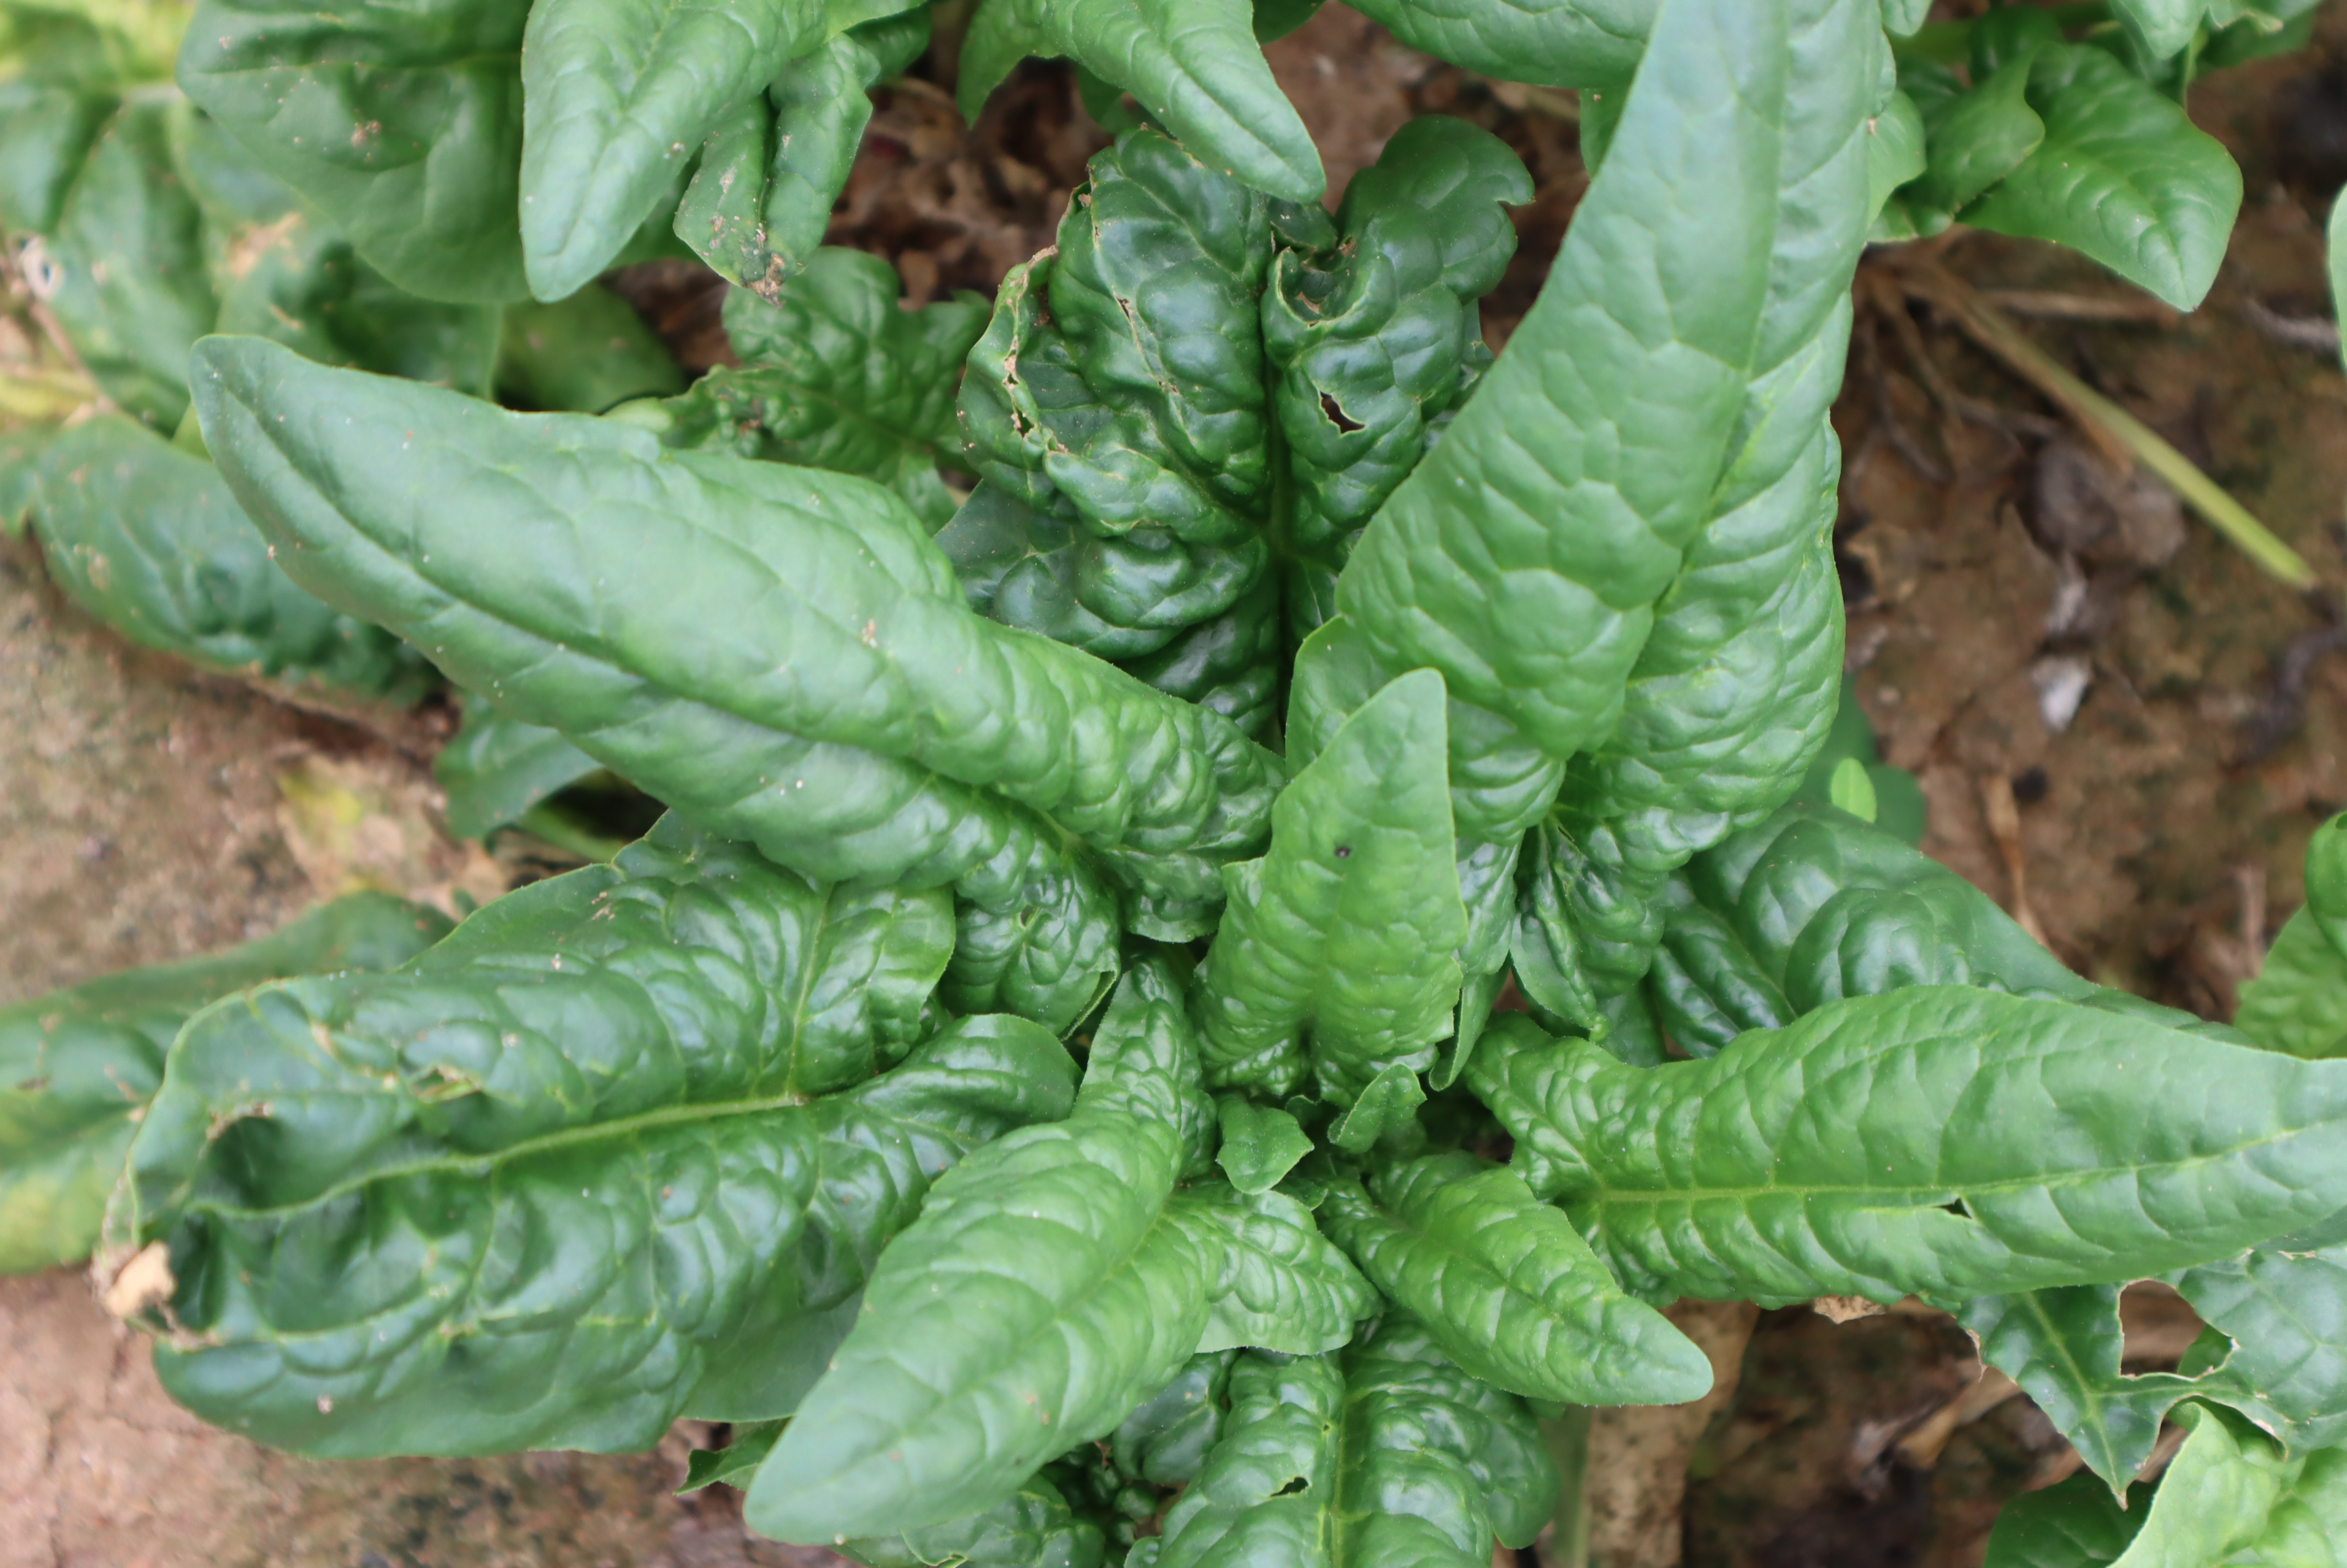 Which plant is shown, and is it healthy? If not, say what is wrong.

spinach, mechanical damage
